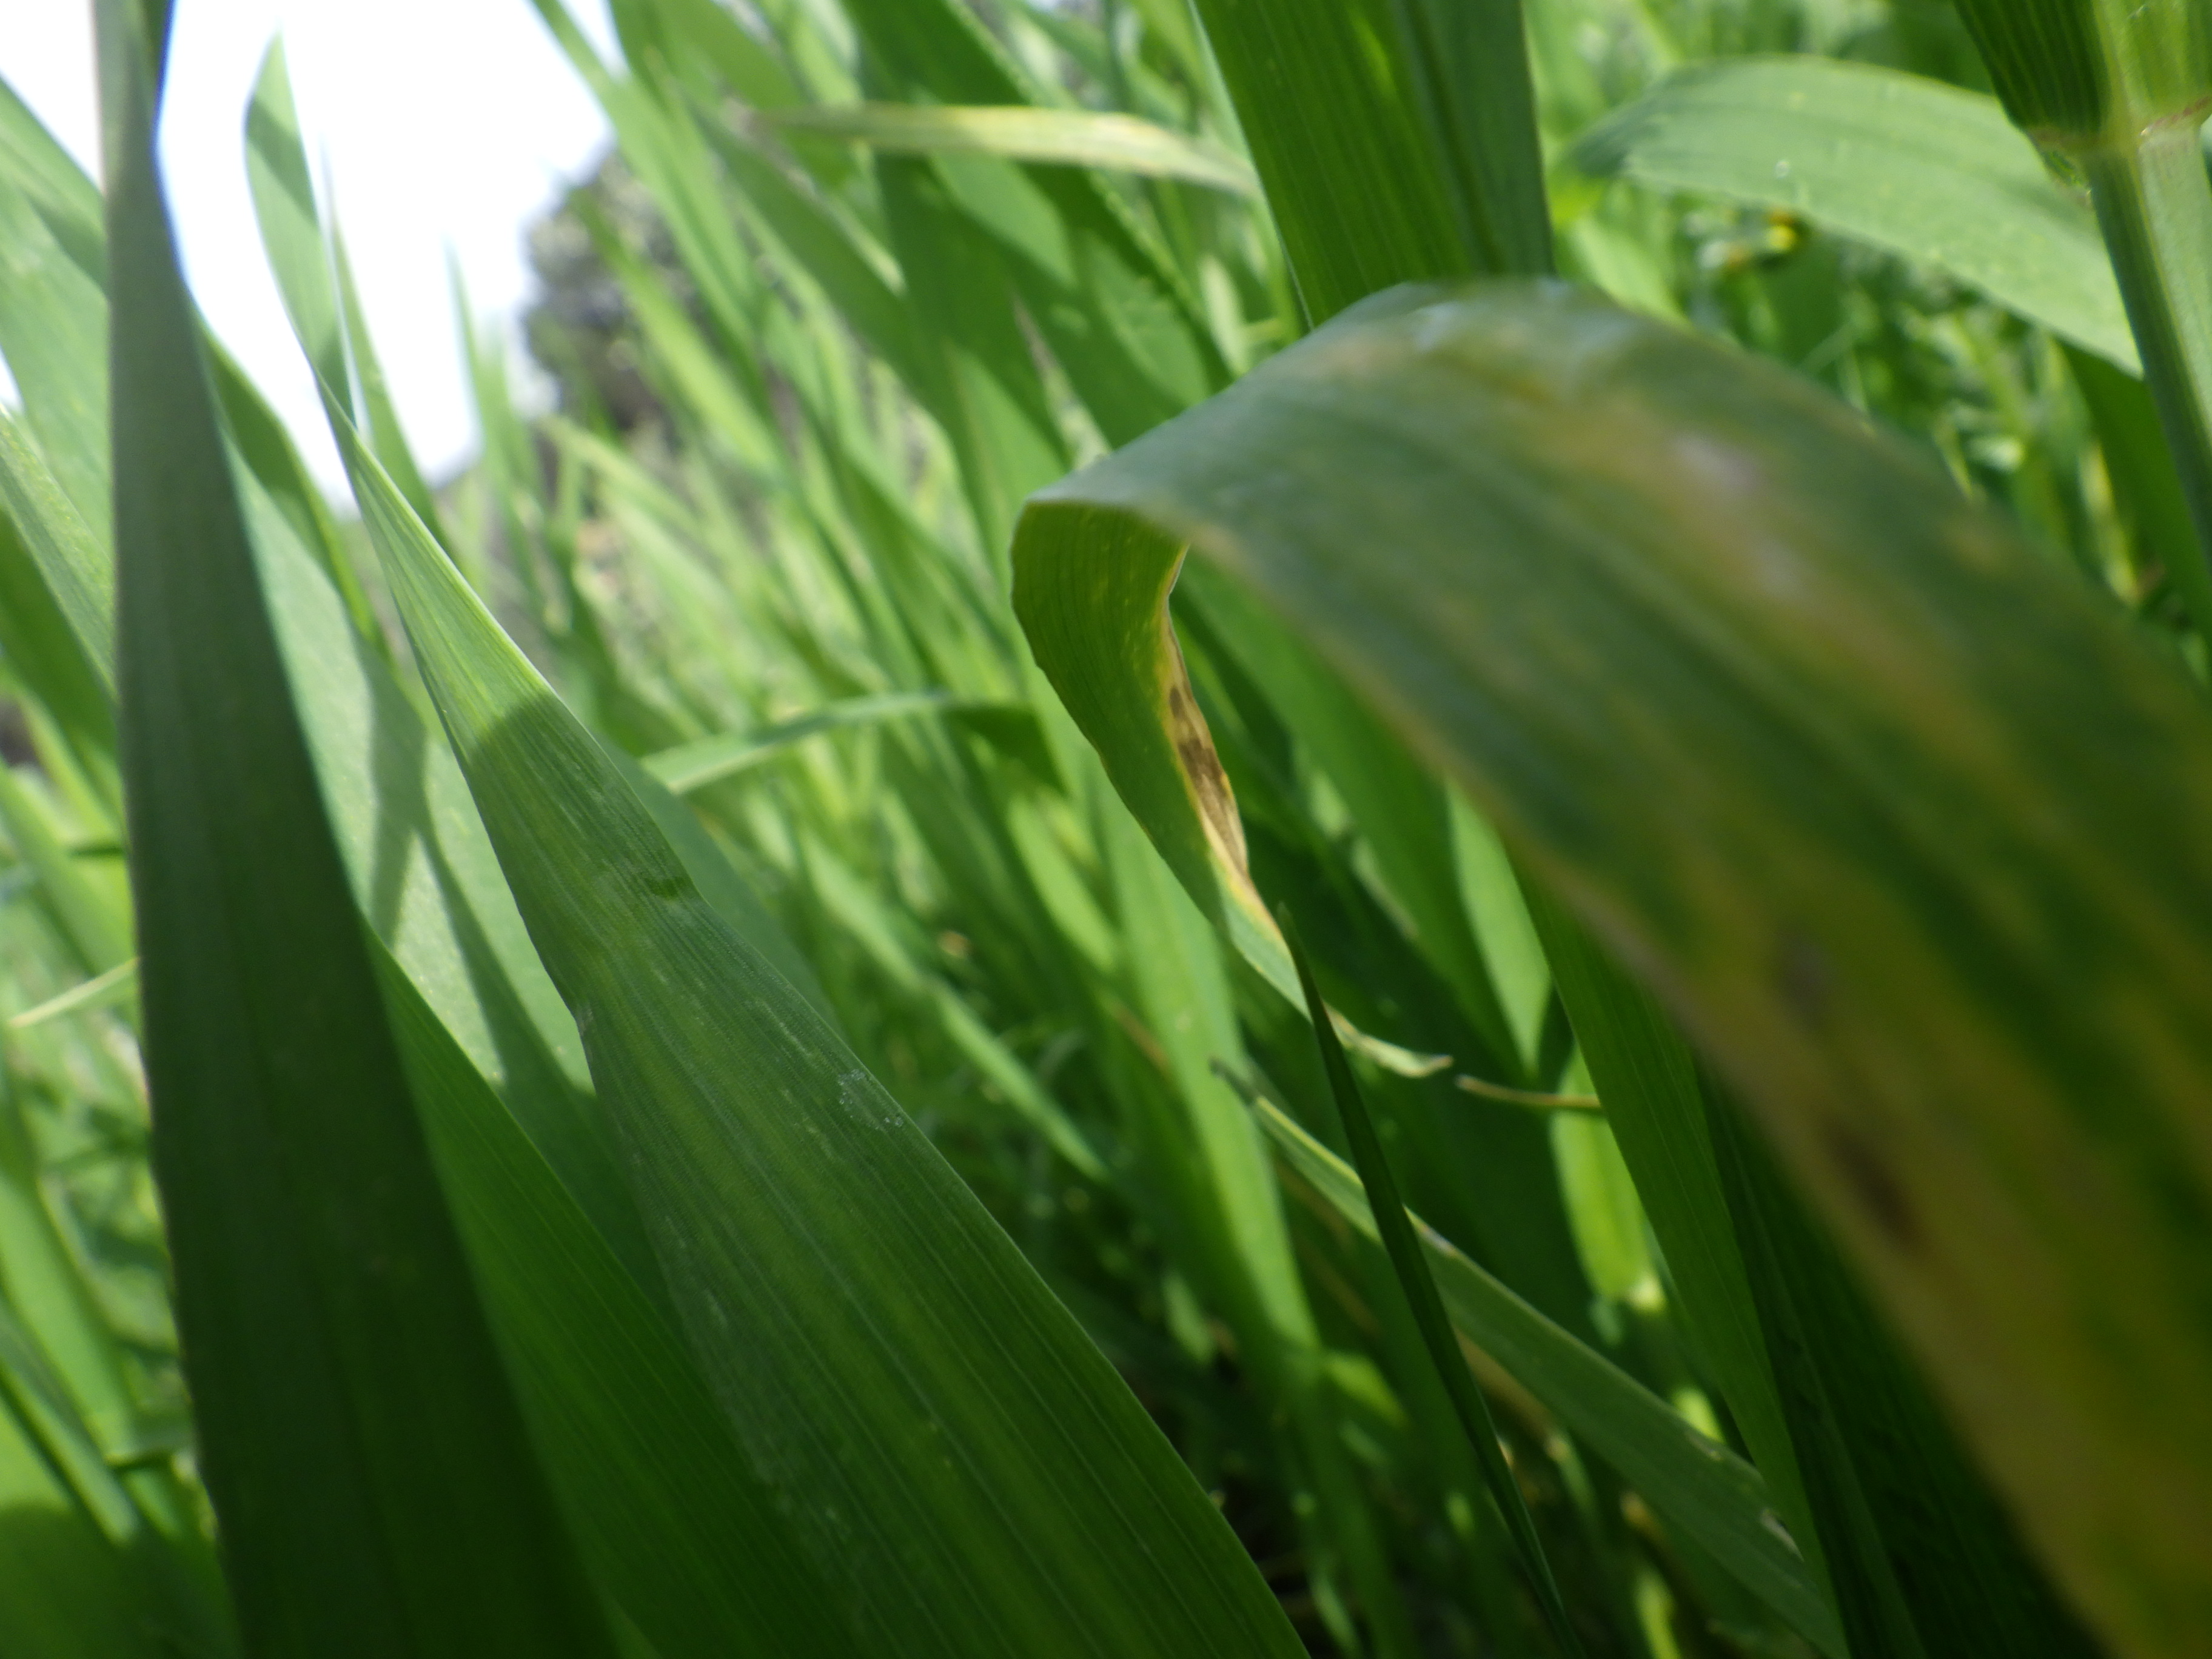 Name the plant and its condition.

wheat, septoria
